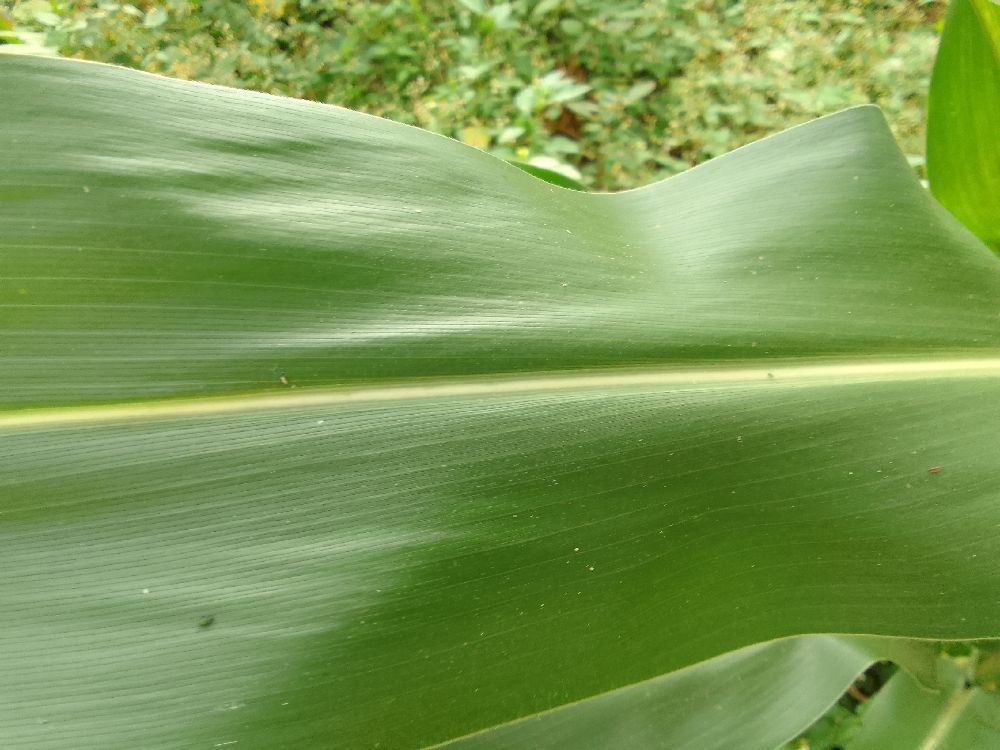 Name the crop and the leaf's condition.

maize, healthy
